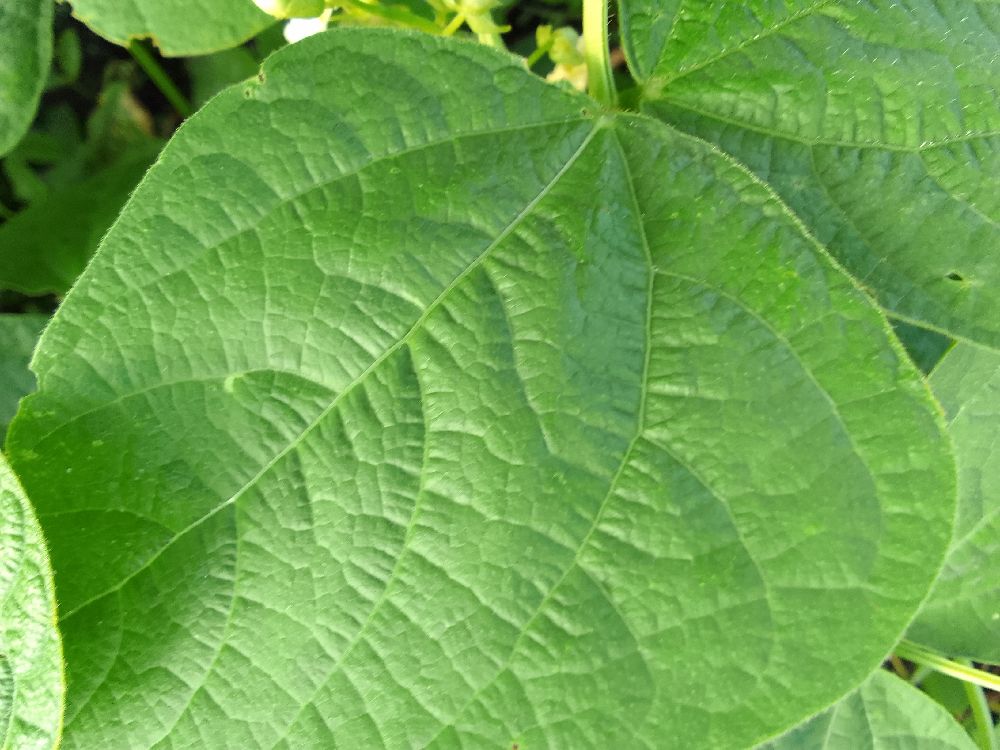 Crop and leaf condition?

common bean, healthy
